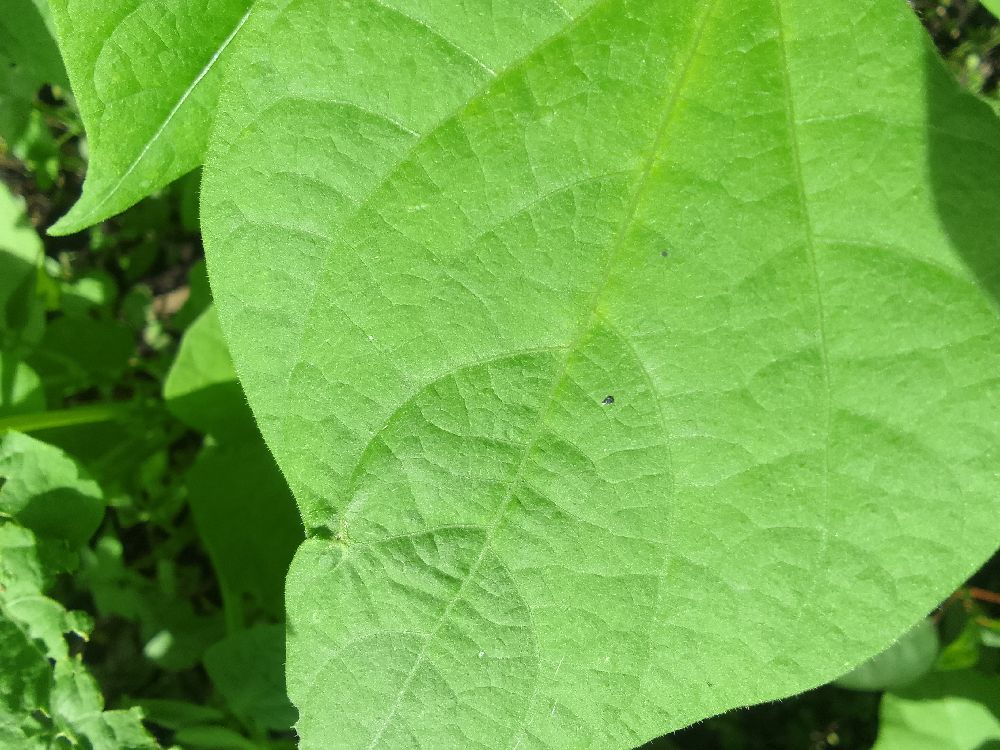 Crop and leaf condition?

common bean, healthy
